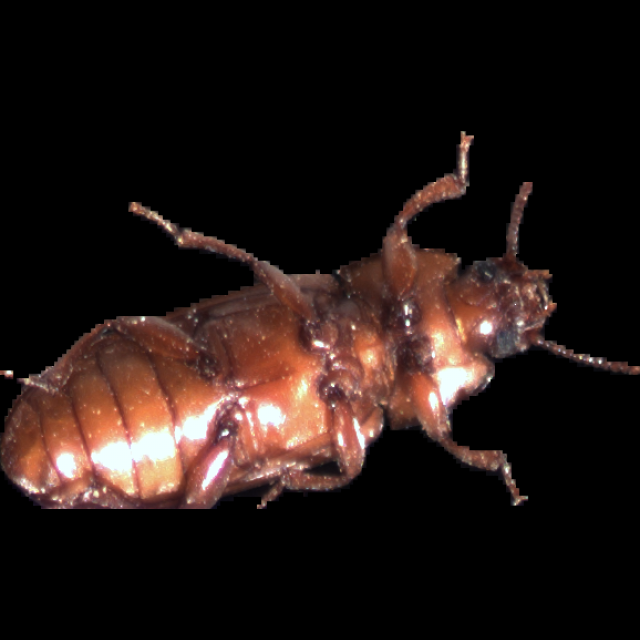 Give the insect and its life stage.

mealworm beetle
